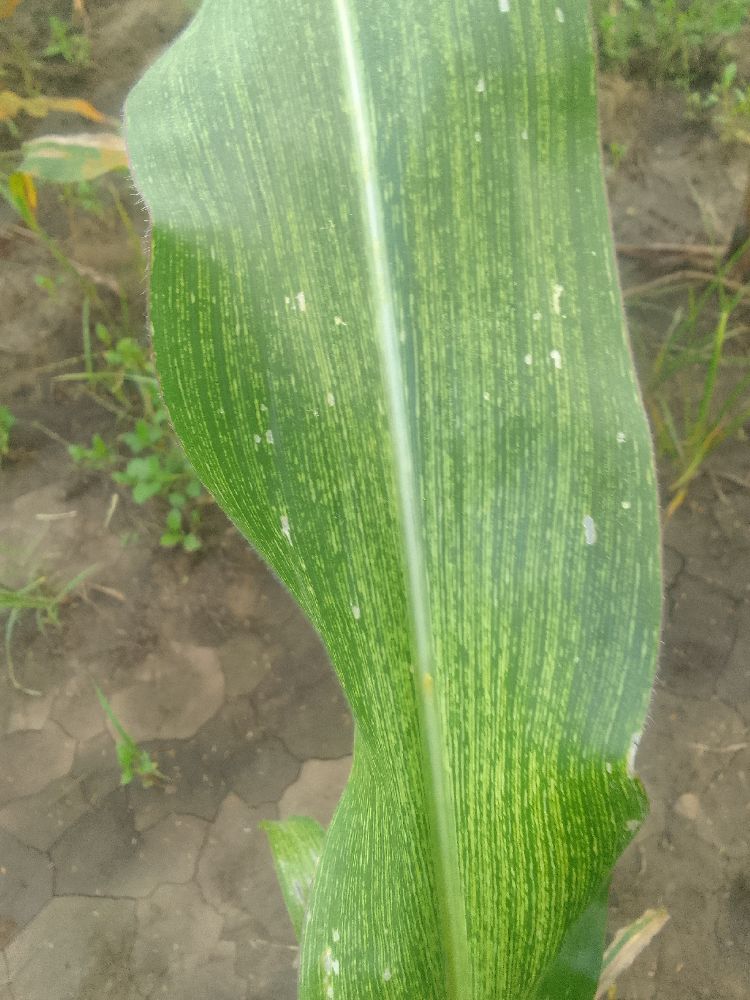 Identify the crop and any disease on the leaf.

maize, maize streak virus
